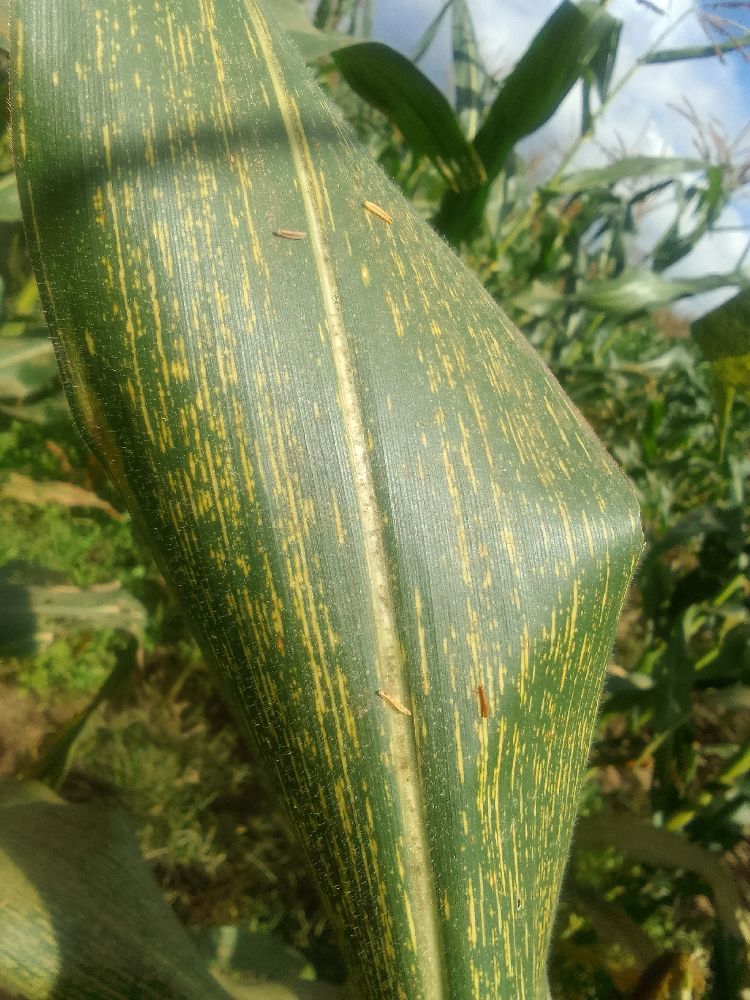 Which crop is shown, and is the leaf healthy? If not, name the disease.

maize, maize streak virus
